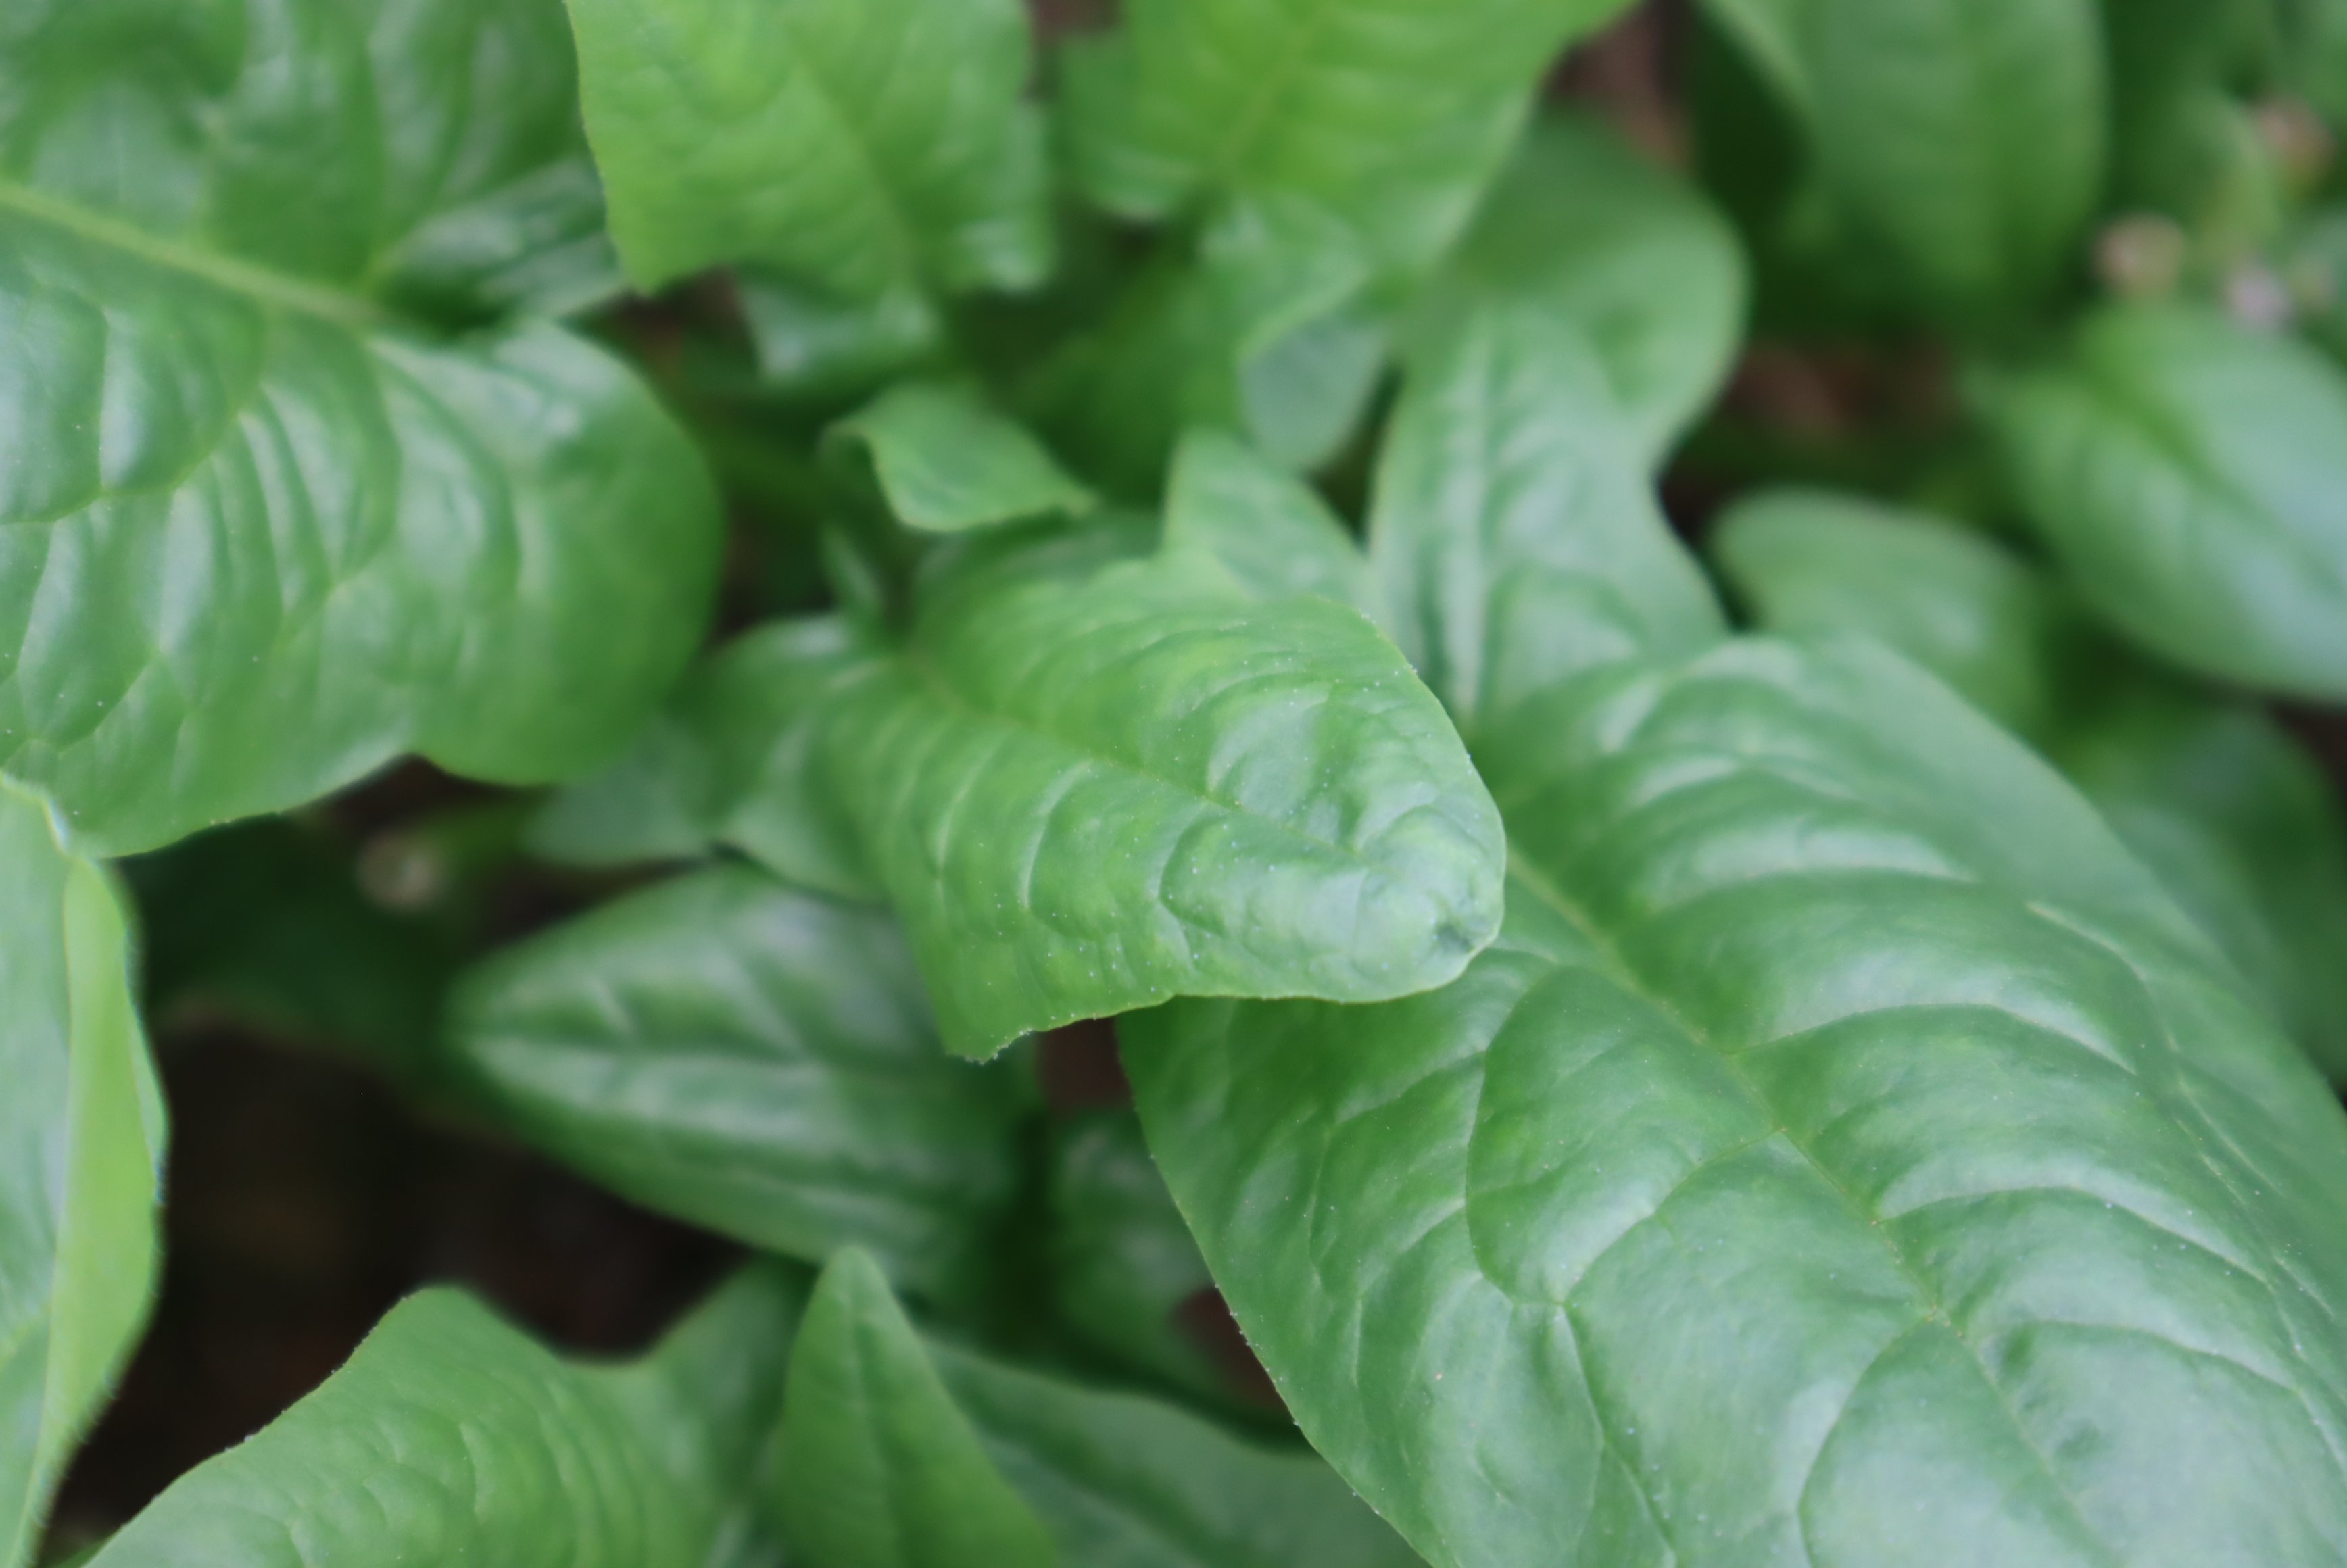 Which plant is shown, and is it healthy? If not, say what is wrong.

spinach, healthy
